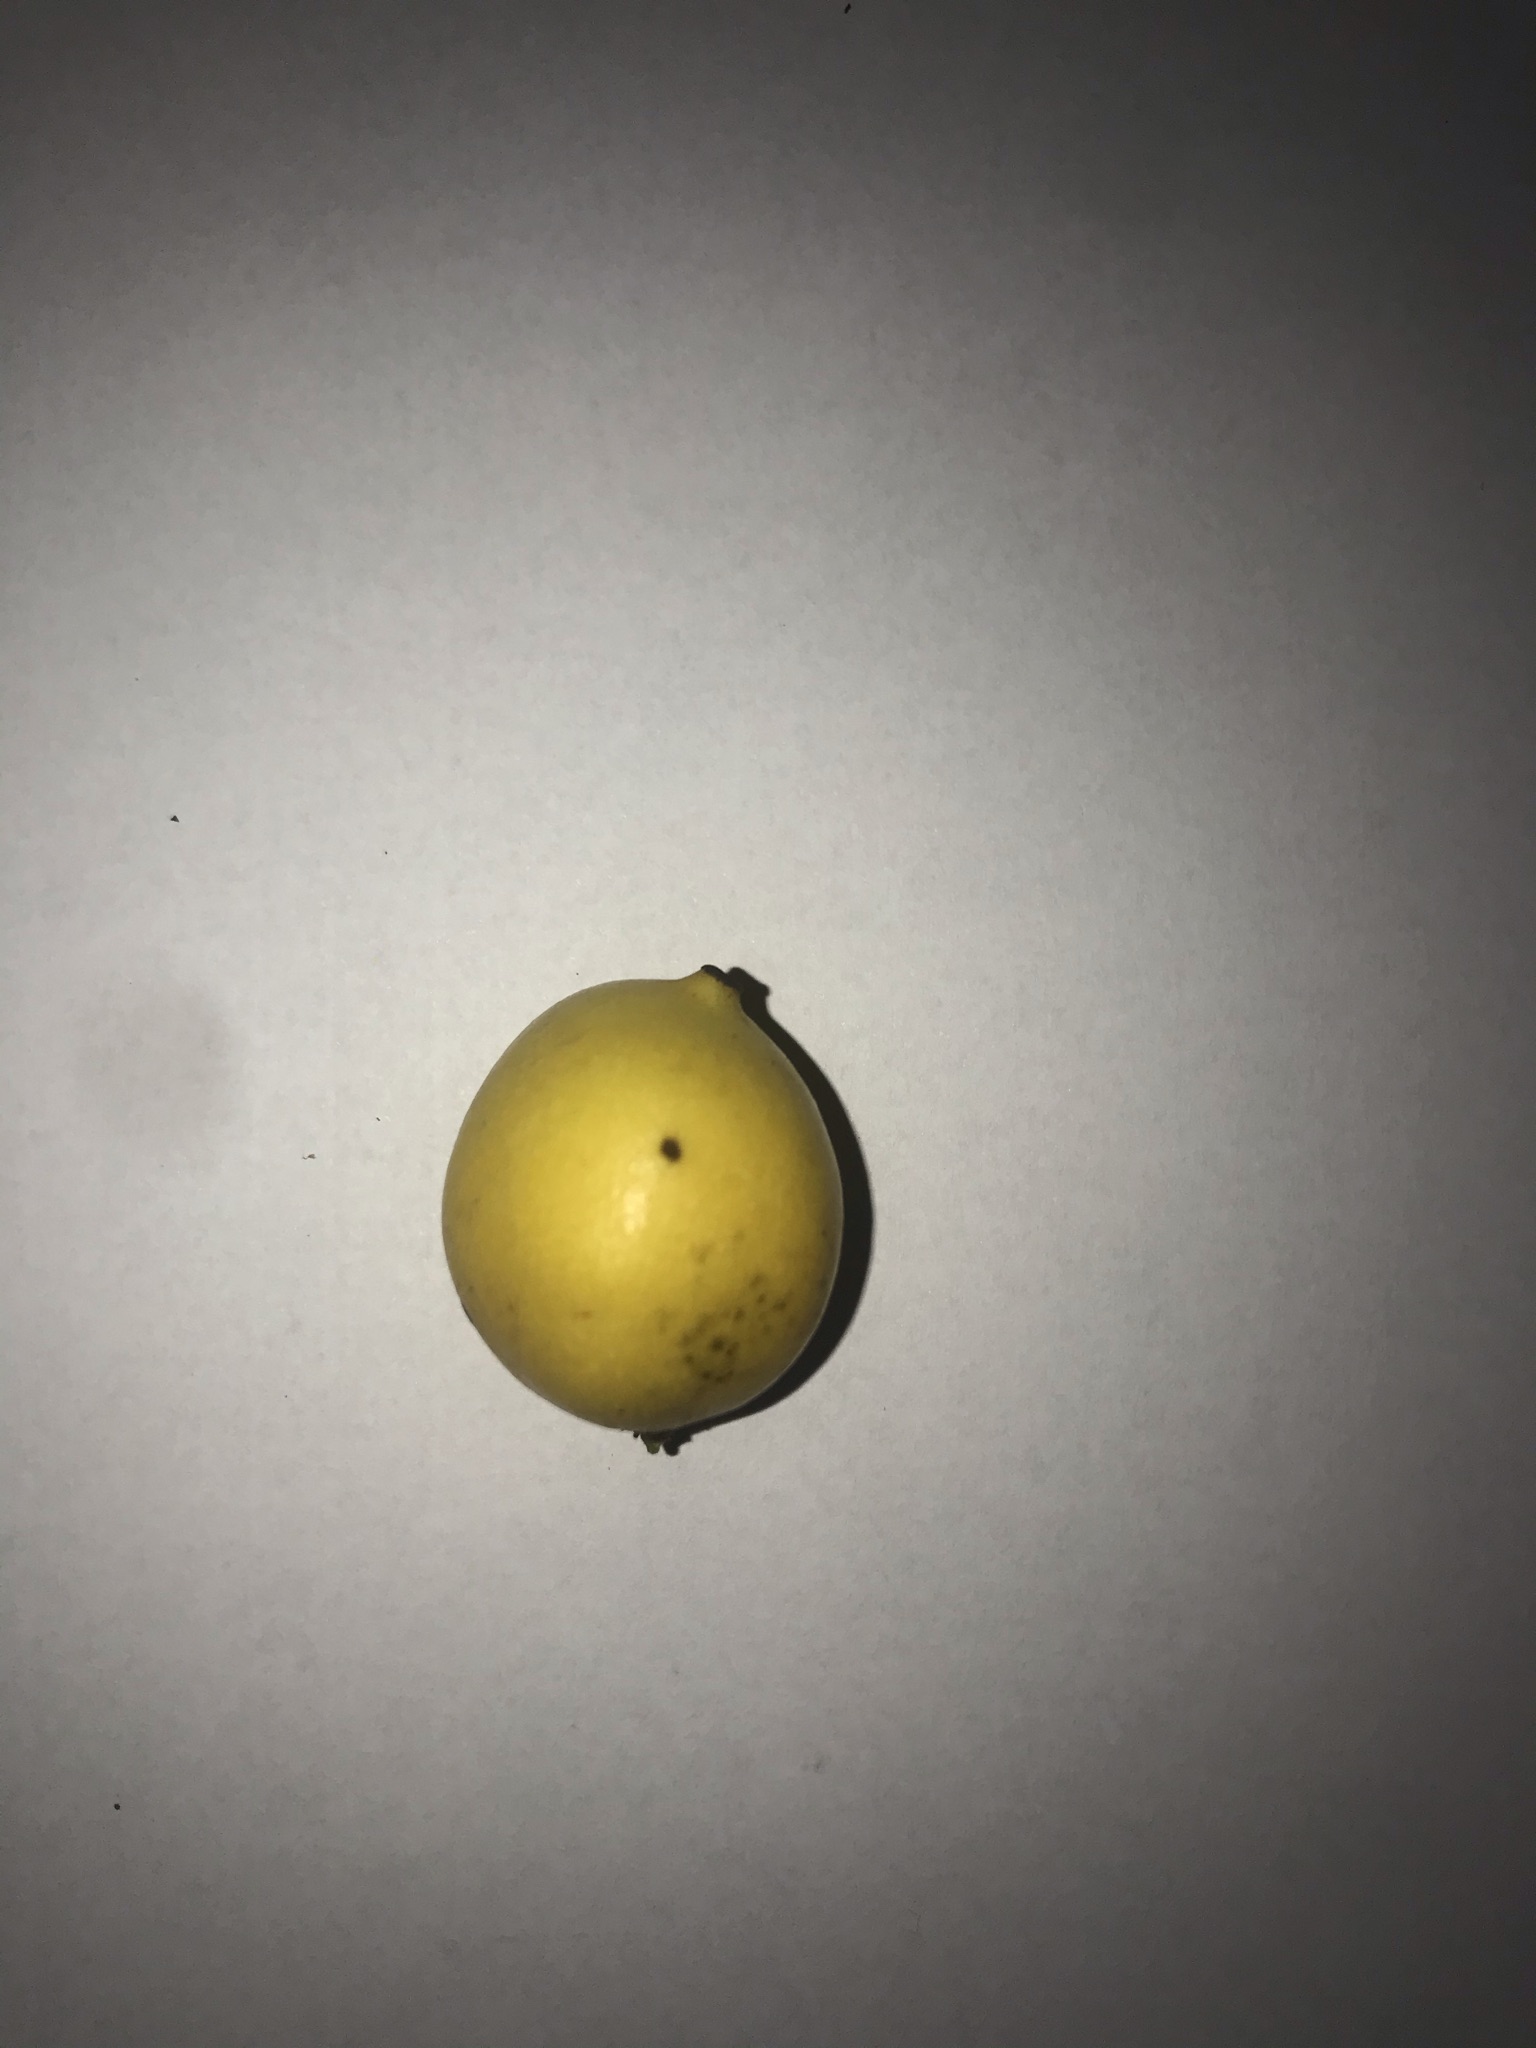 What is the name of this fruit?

abiu
